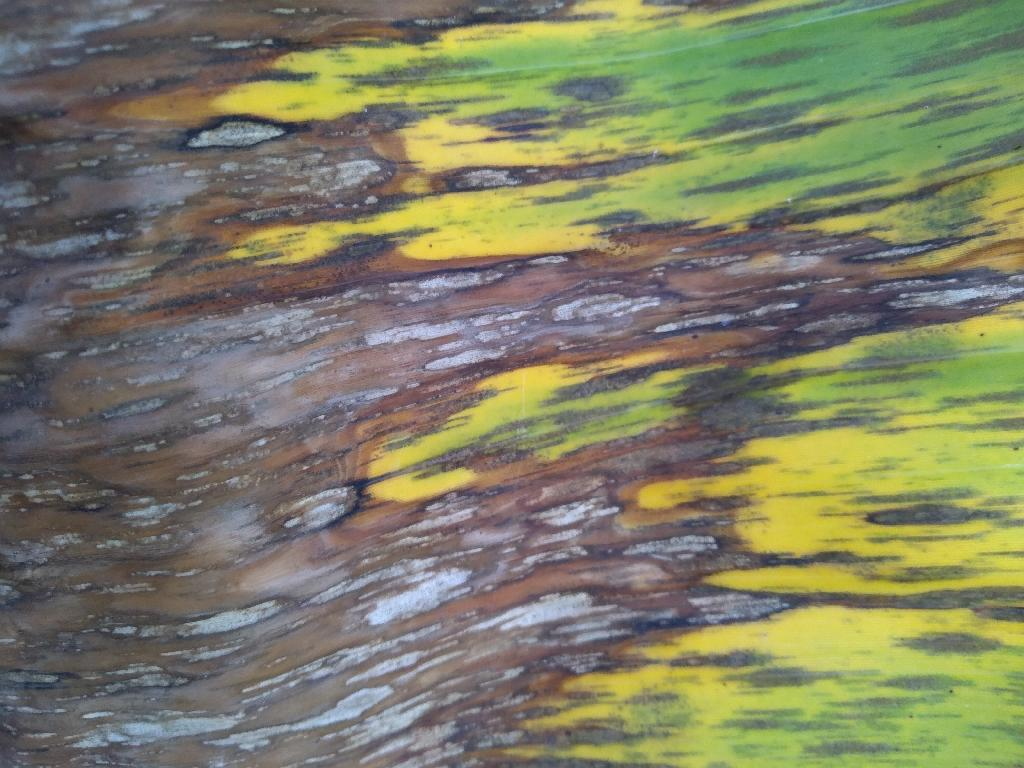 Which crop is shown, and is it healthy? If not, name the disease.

banana, black sigatoka
